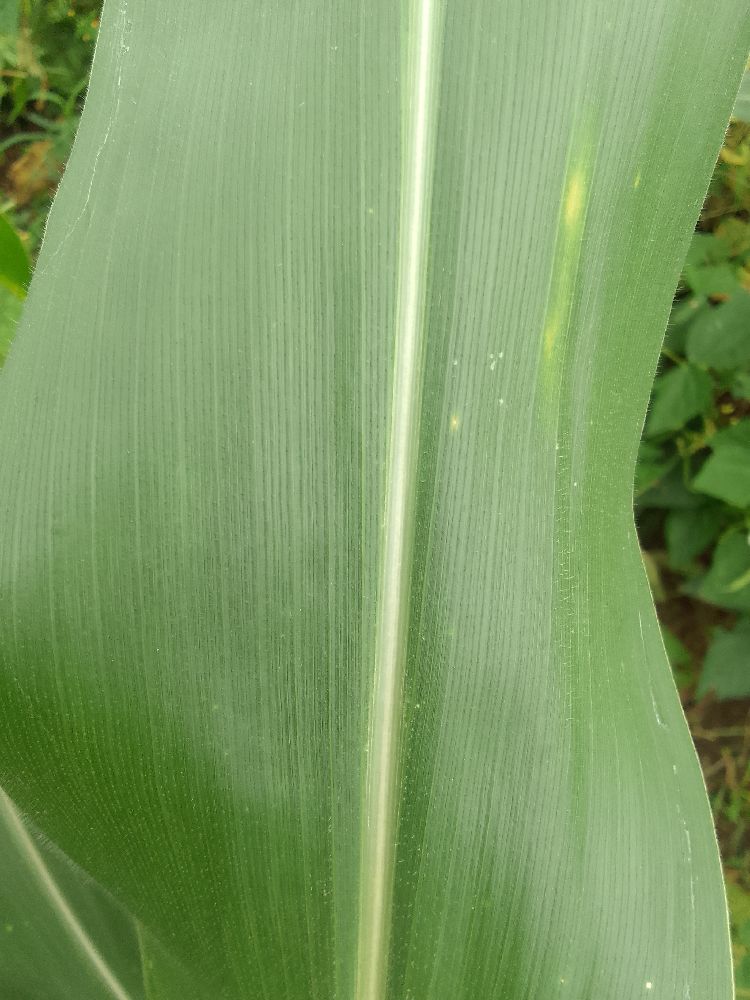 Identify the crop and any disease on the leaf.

maize, healthy
